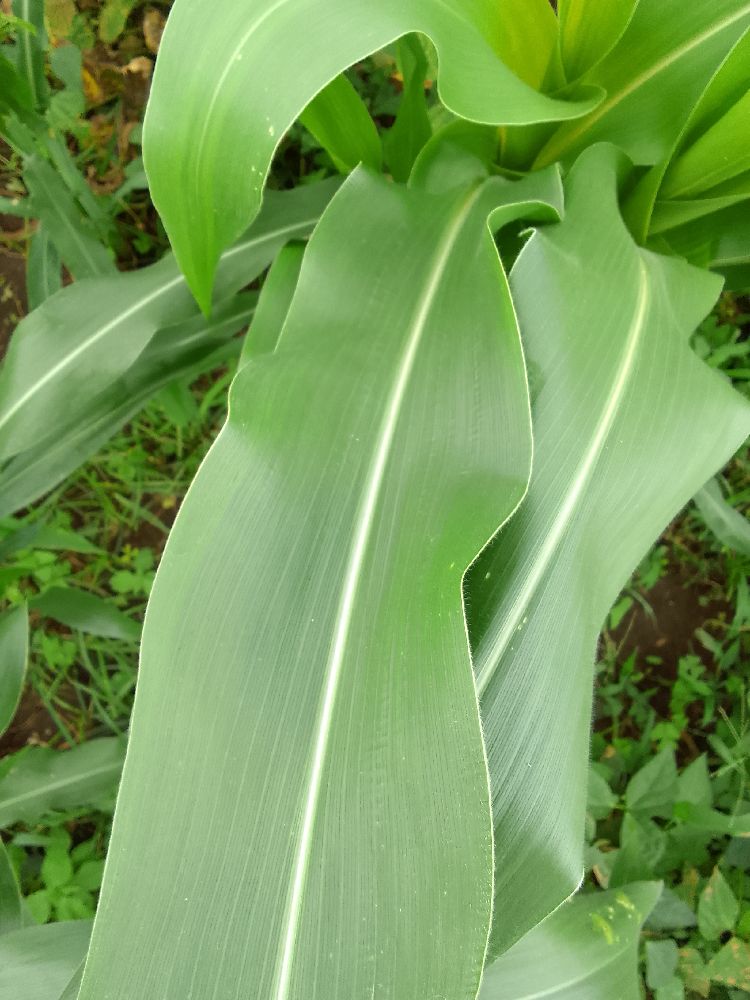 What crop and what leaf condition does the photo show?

maize, healthy
